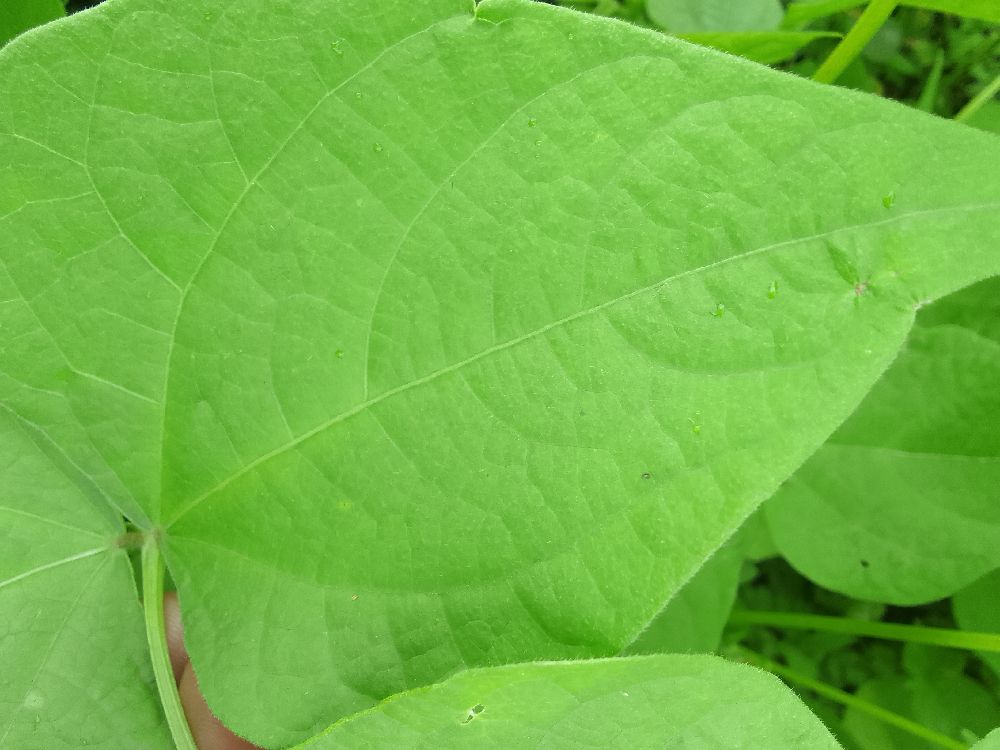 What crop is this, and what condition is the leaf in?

common bean, healthy
